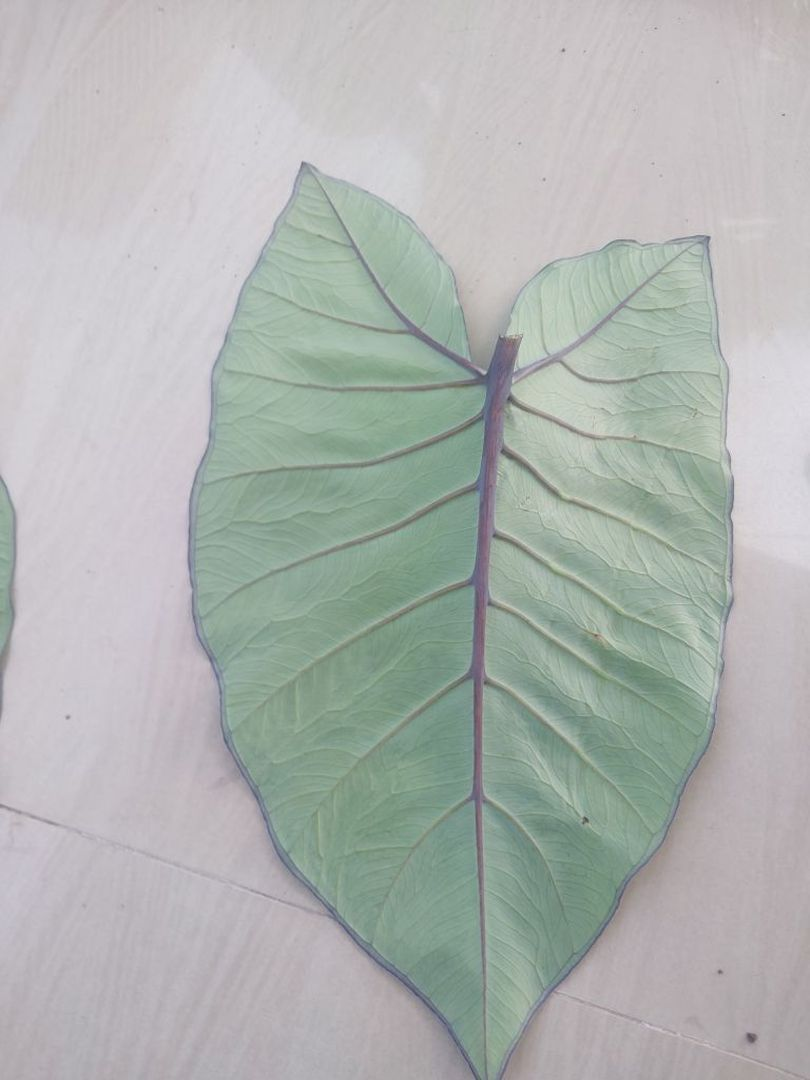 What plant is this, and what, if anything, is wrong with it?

taro, healthy
